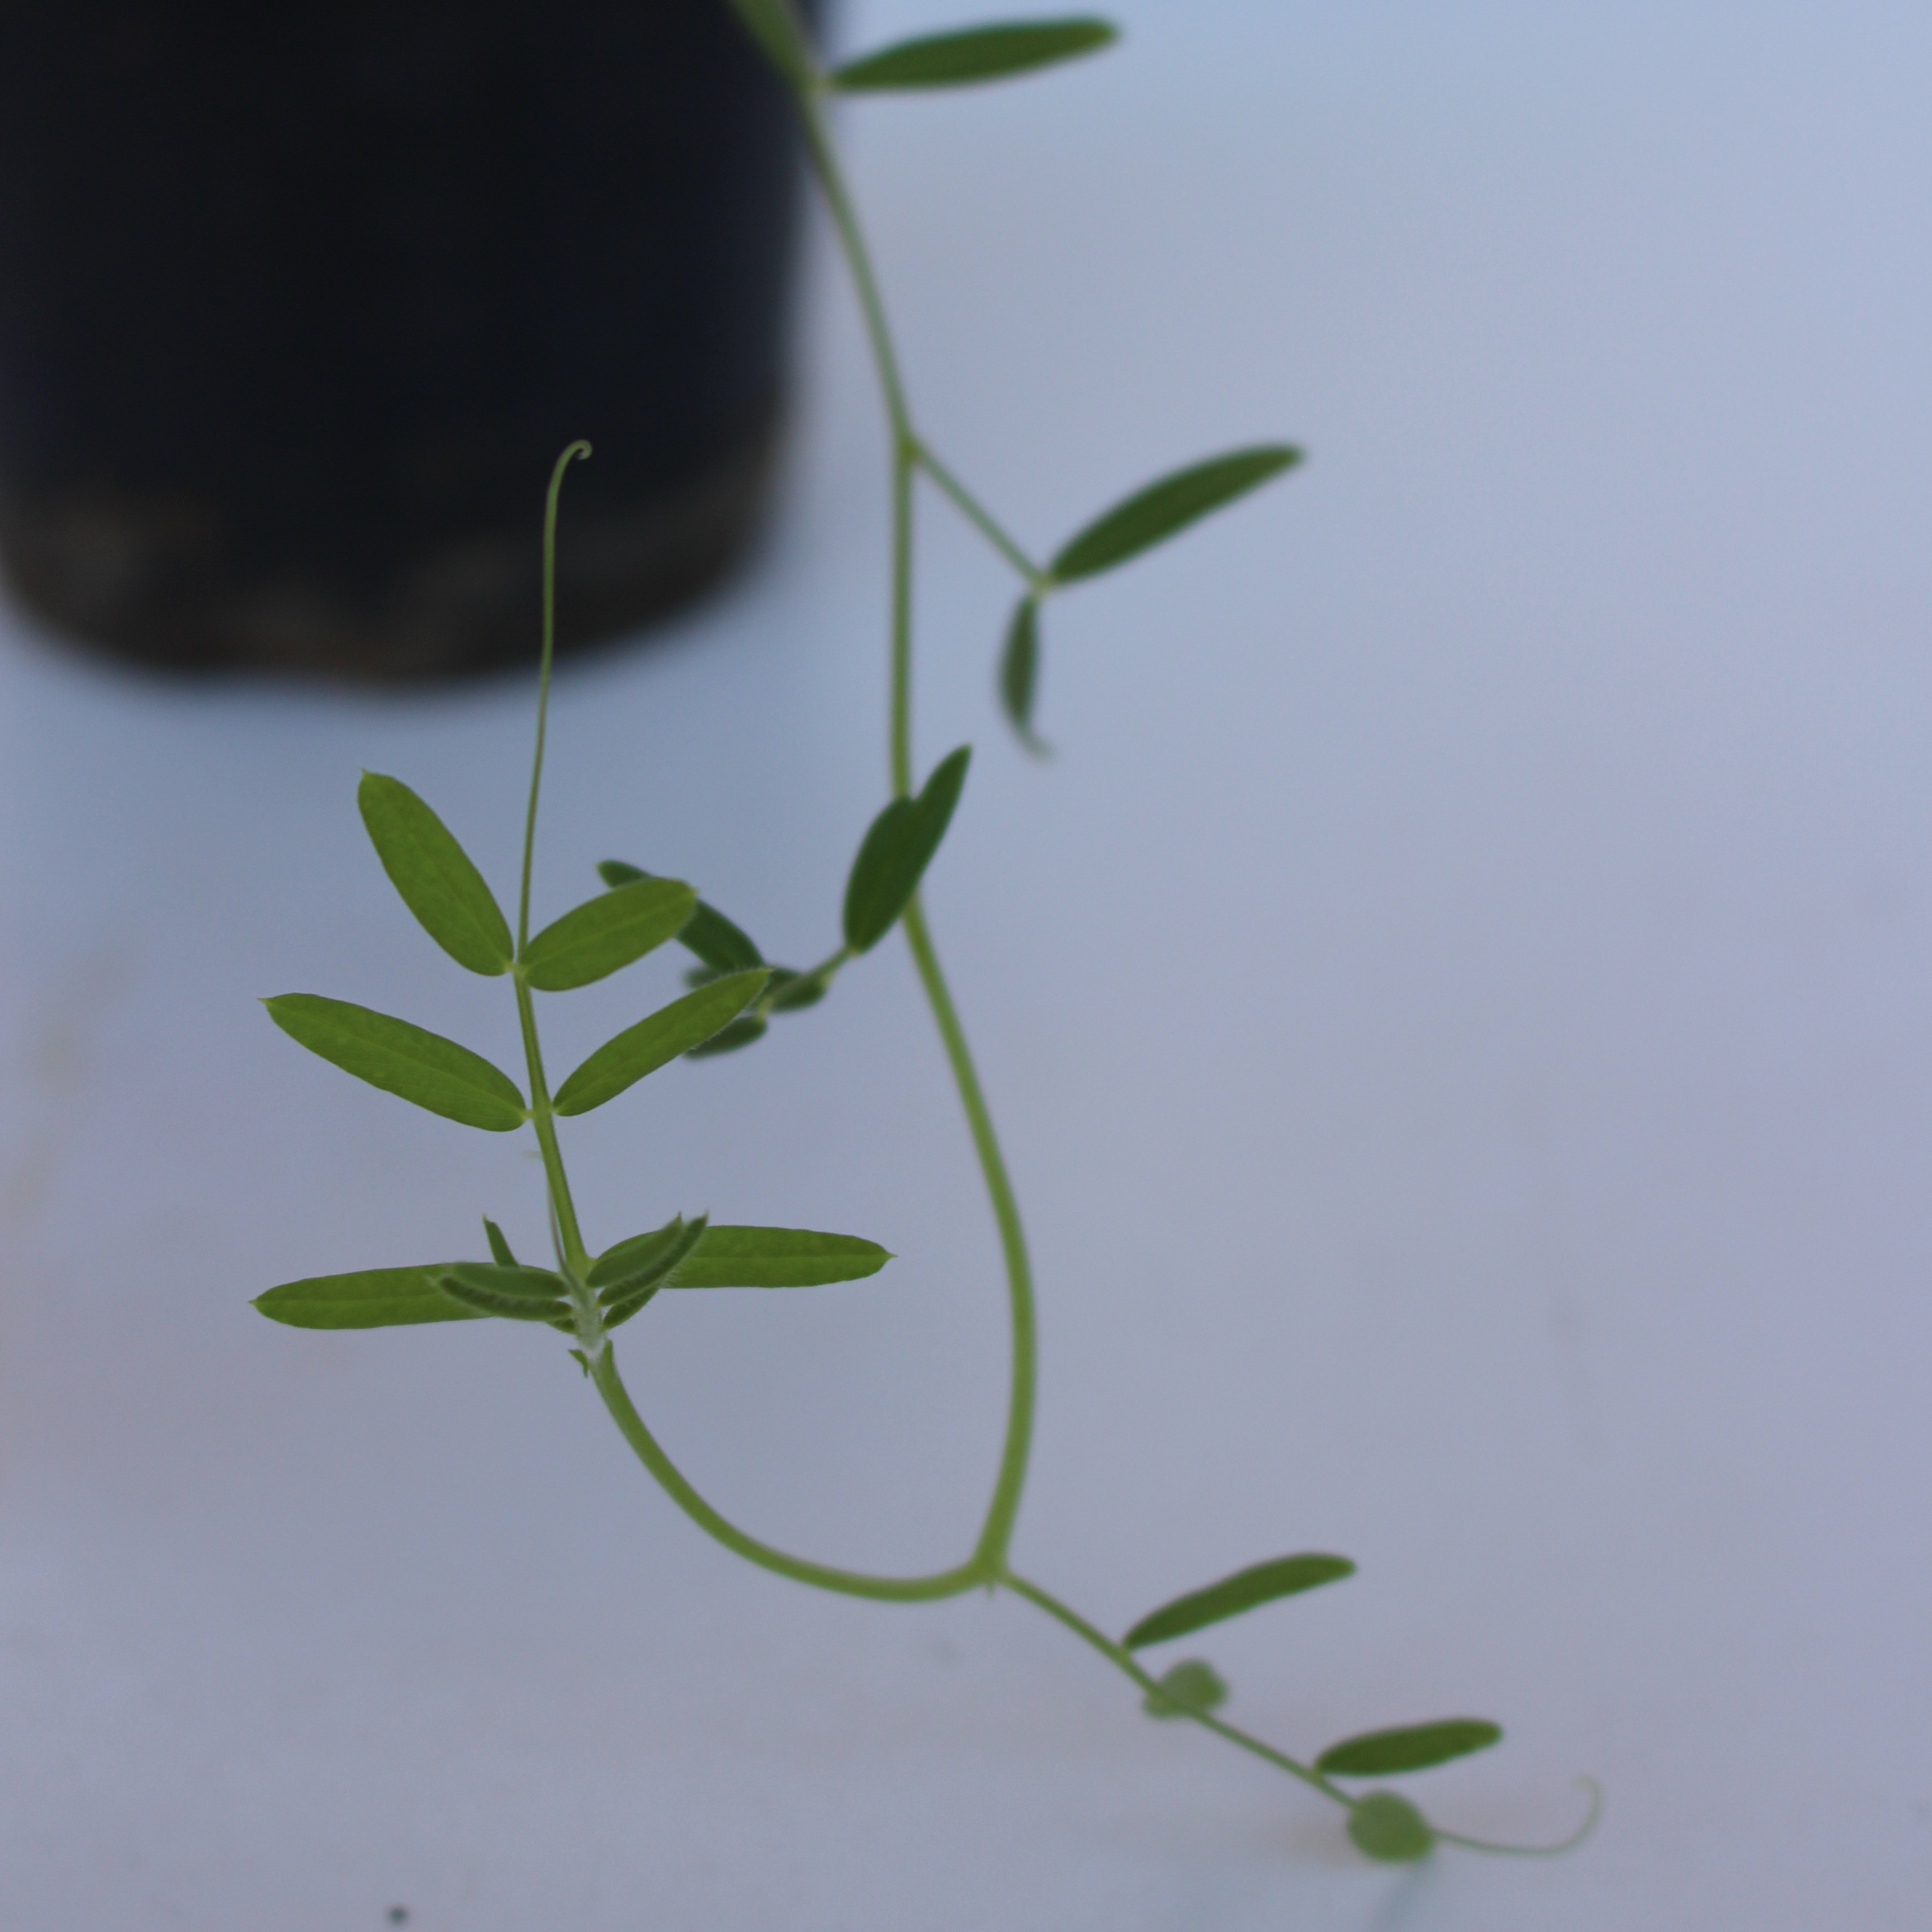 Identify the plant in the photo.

Vicia sativa
